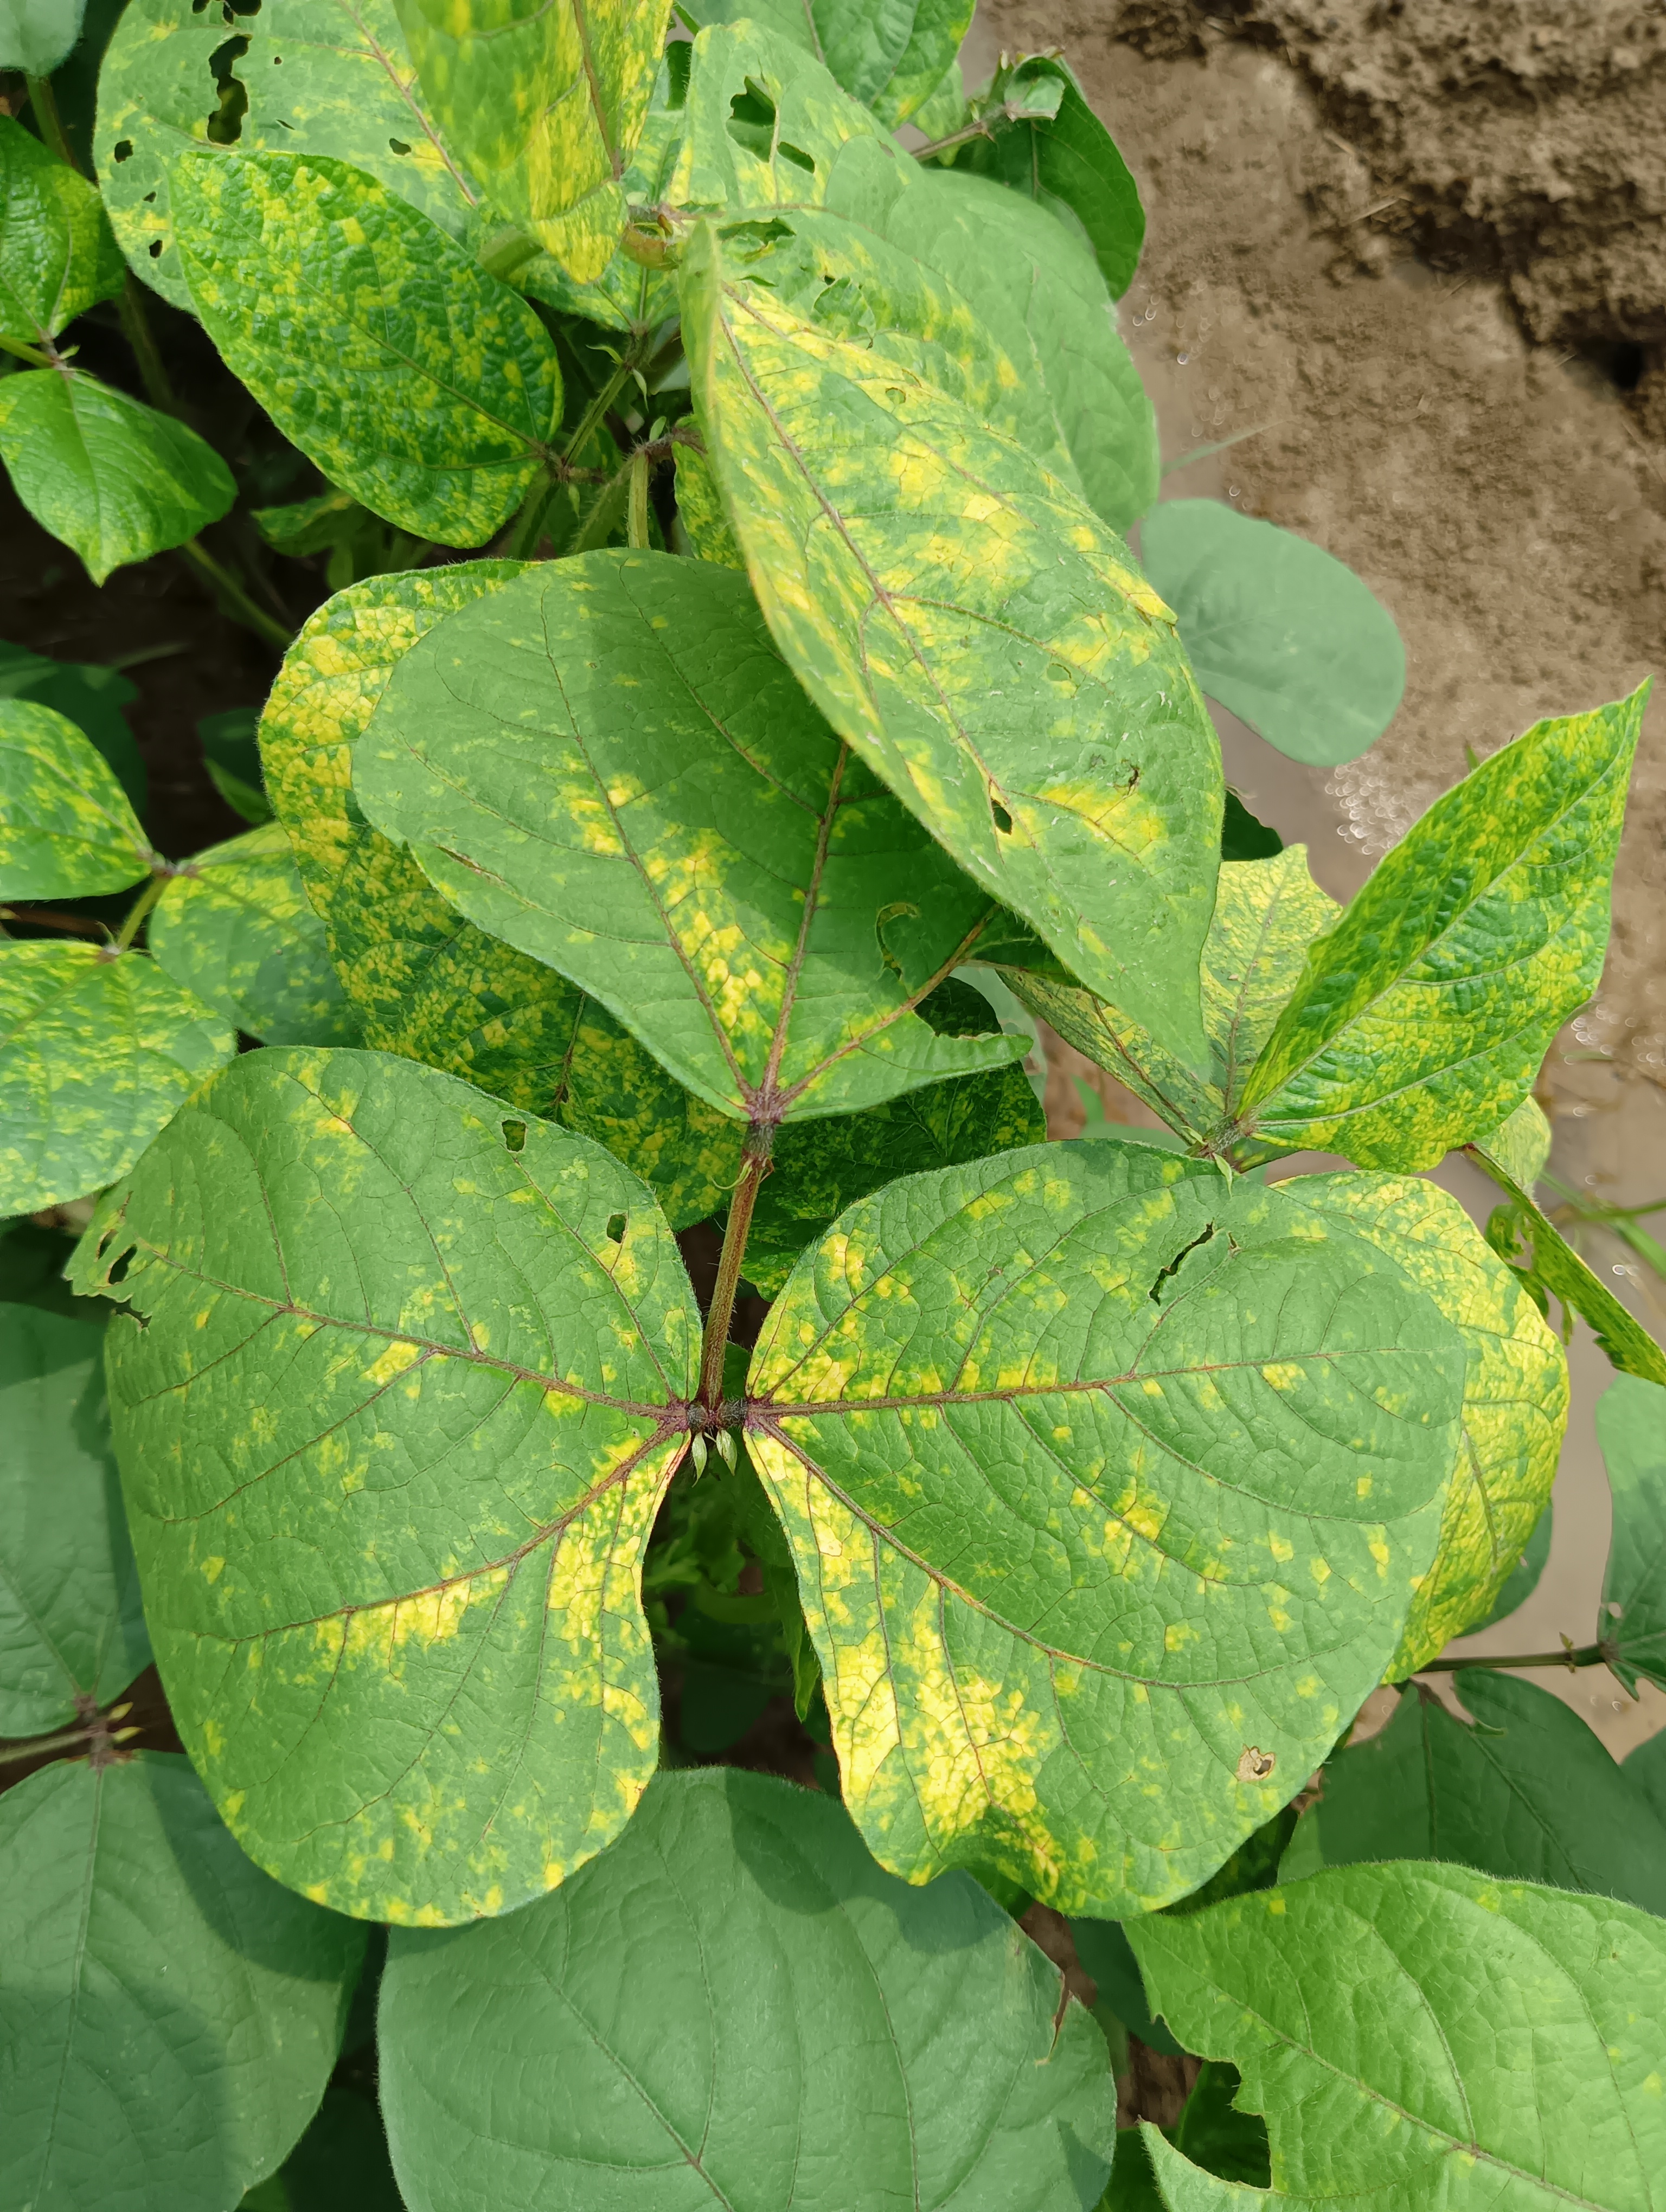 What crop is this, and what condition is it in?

mungbean, yellow mosaic
